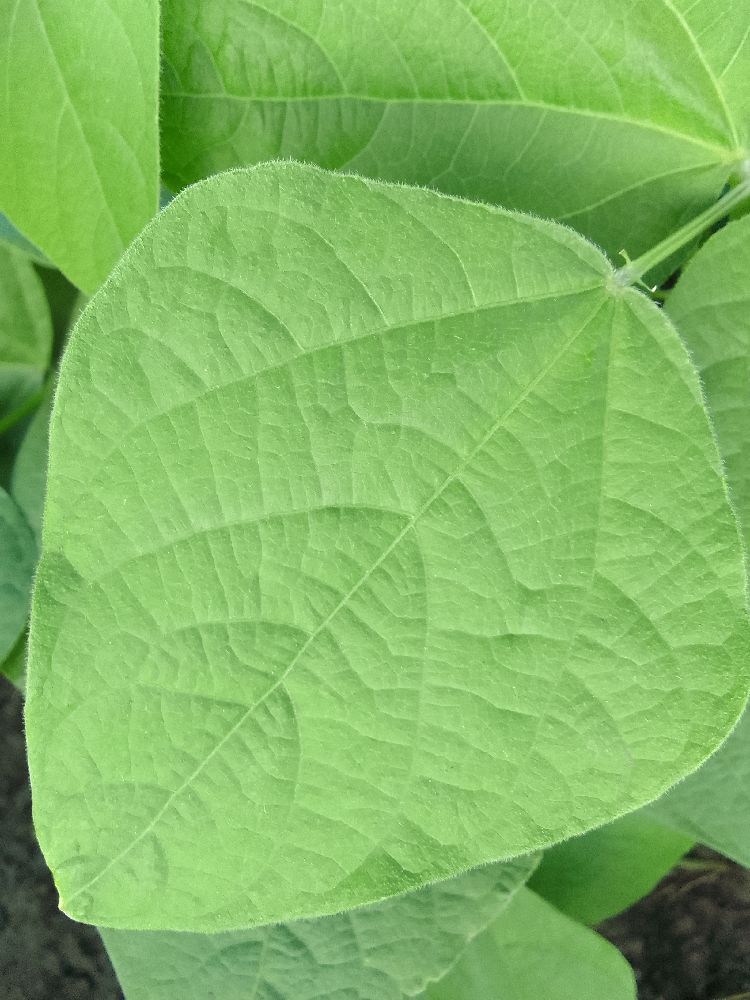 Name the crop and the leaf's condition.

common bean, healthy
